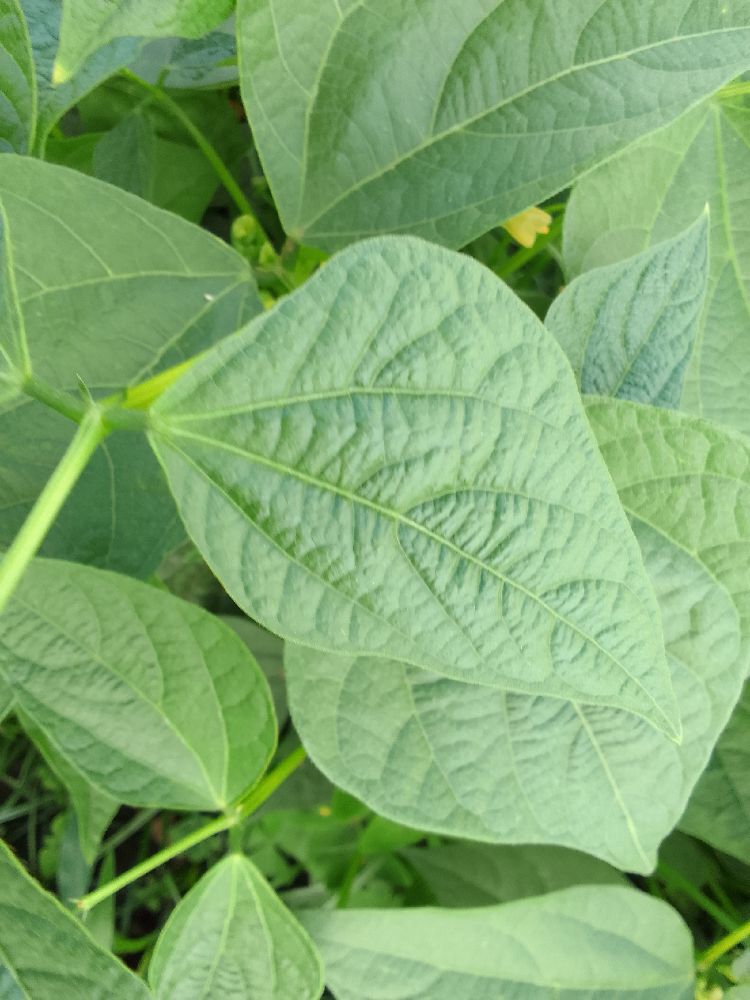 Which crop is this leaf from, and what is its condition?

common bean, healthy
